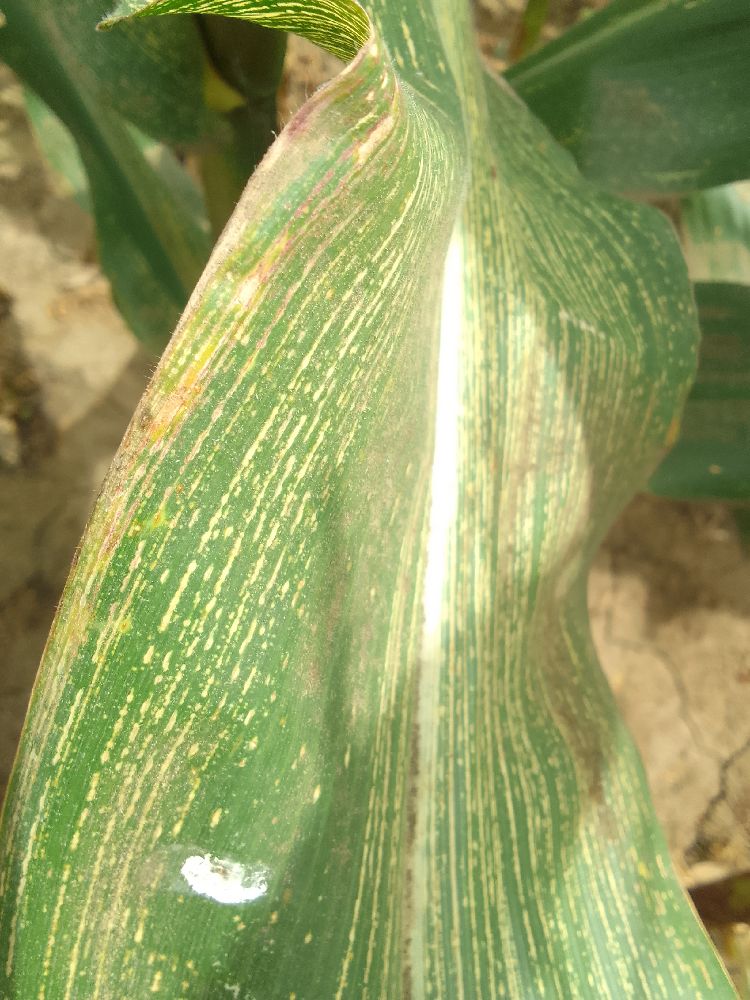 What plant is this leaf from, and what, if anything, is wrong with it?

maize, maize streak virus
